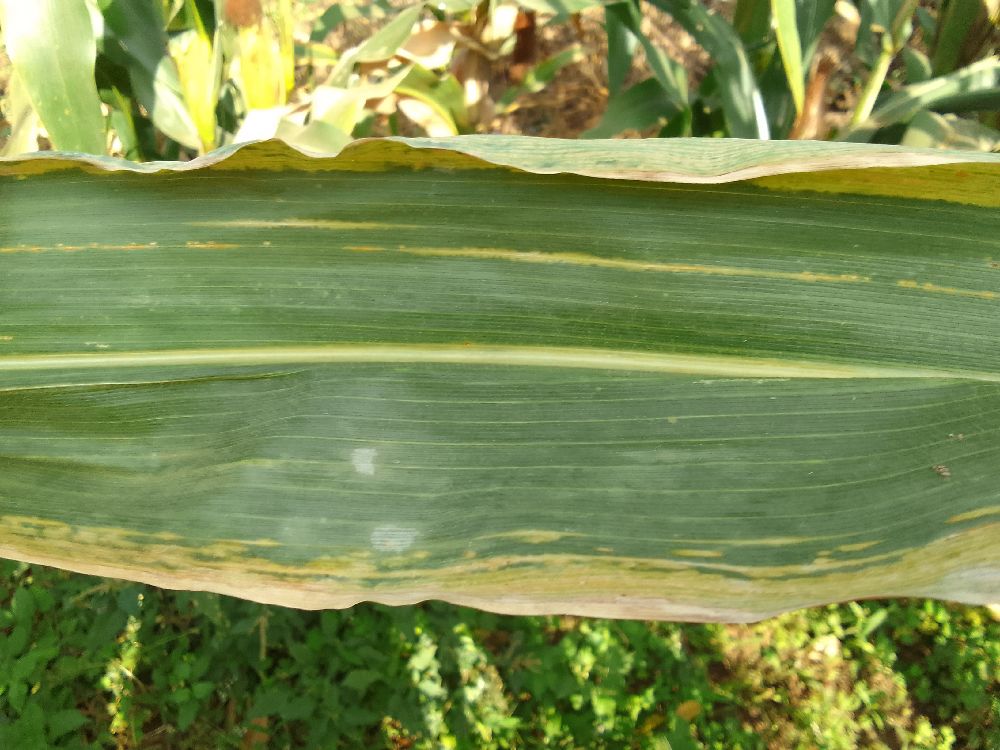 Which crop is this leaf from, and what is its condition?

maize, maize lethal necrosis
